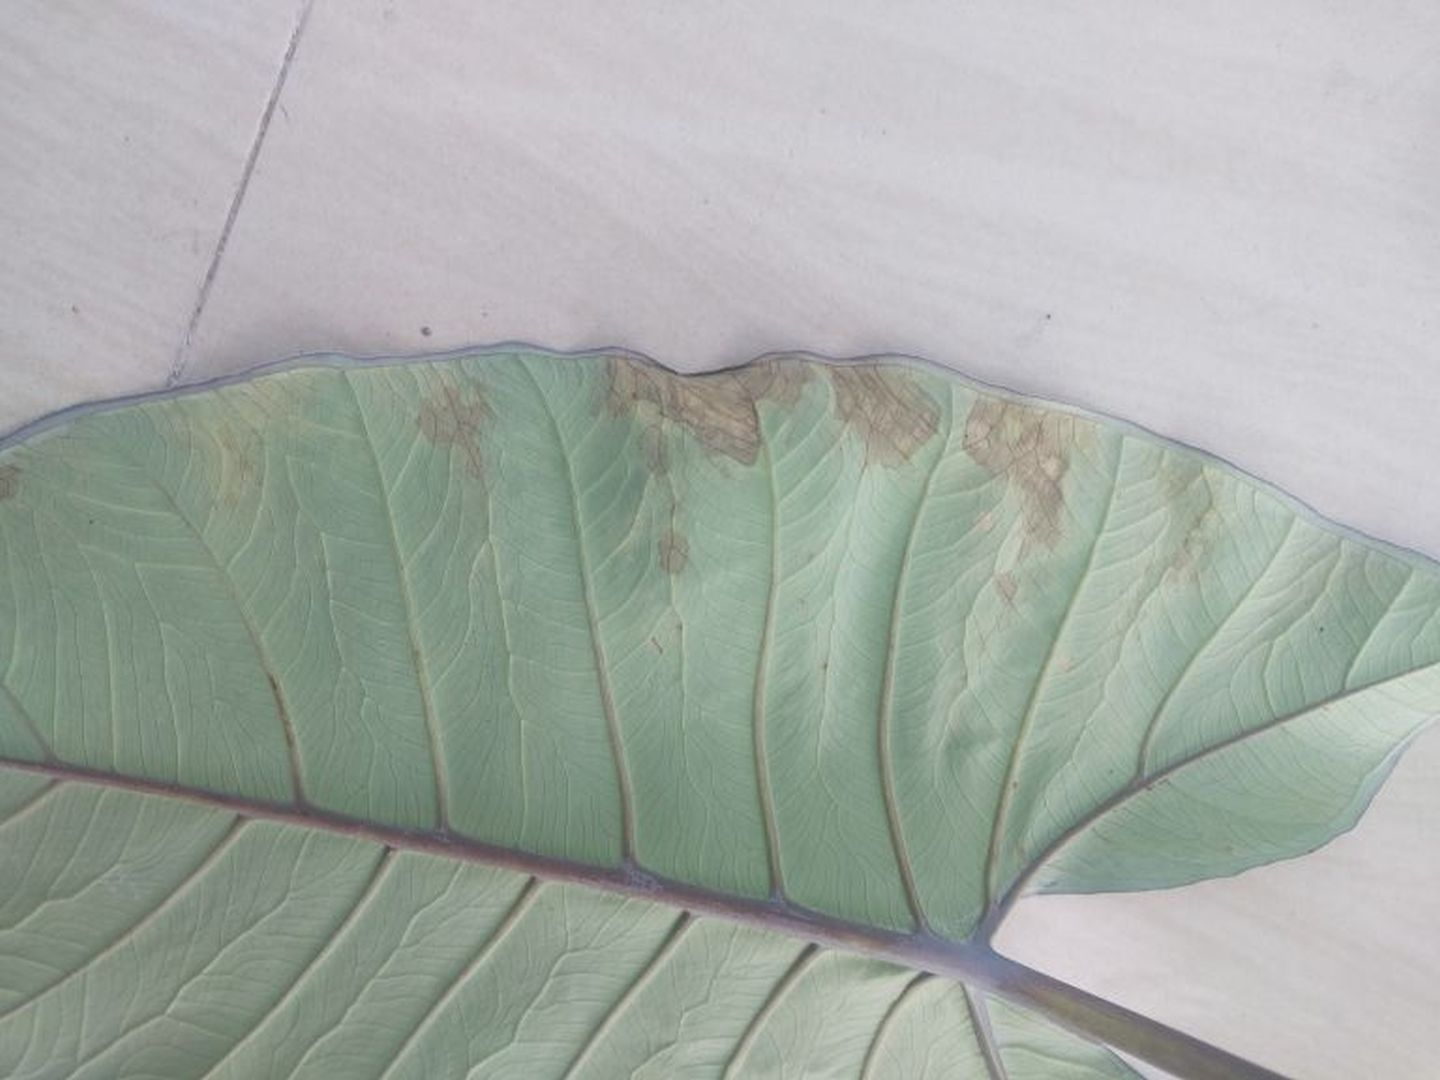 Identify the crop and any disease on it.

taro, leaf blight
